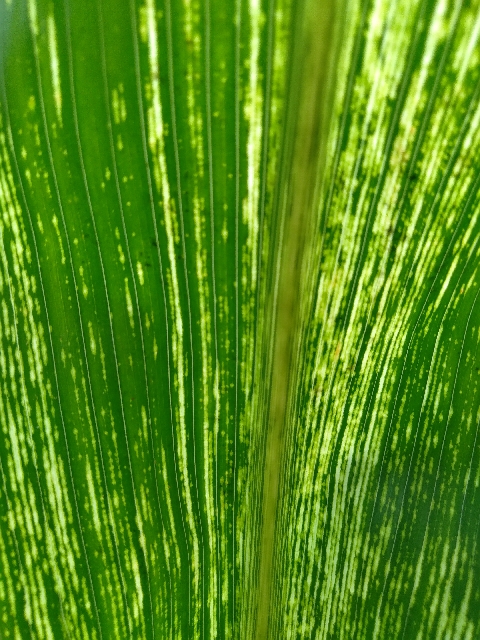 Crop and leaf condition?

maize, maize streak virus
